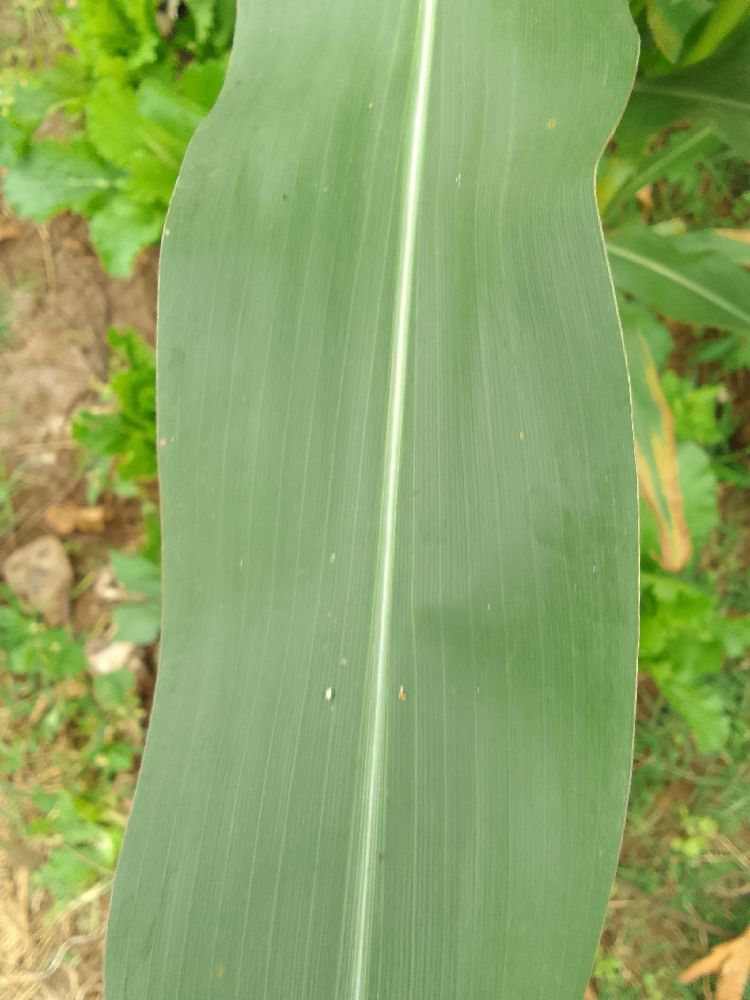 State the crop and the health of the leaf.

maize, healthy
